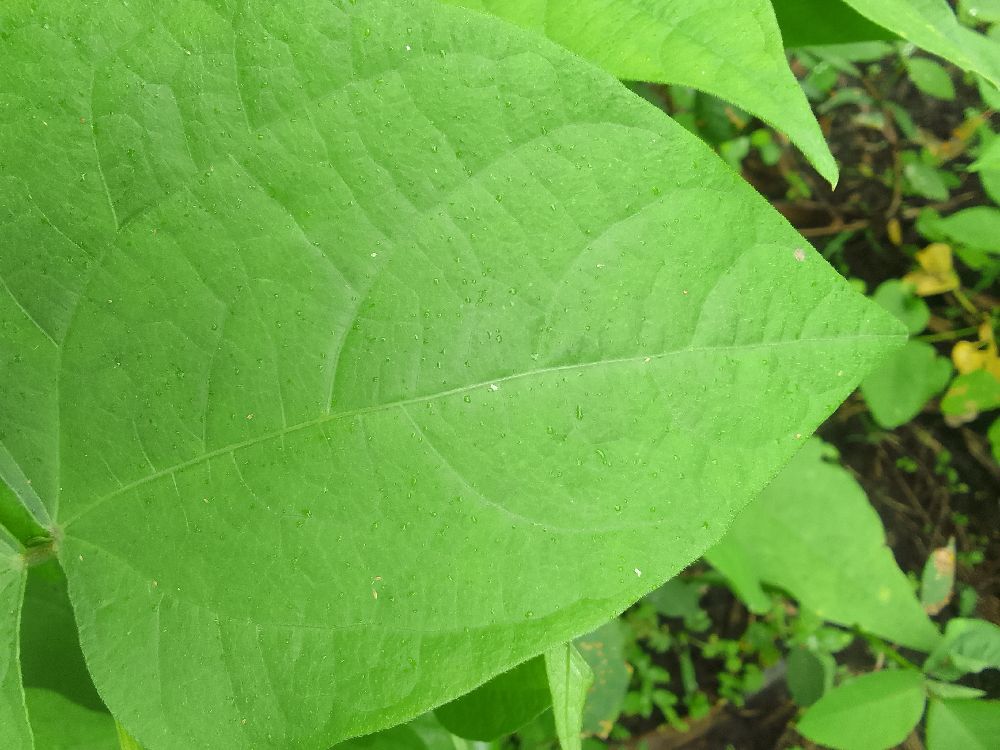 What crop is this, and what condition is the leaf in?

common bean, healthy
